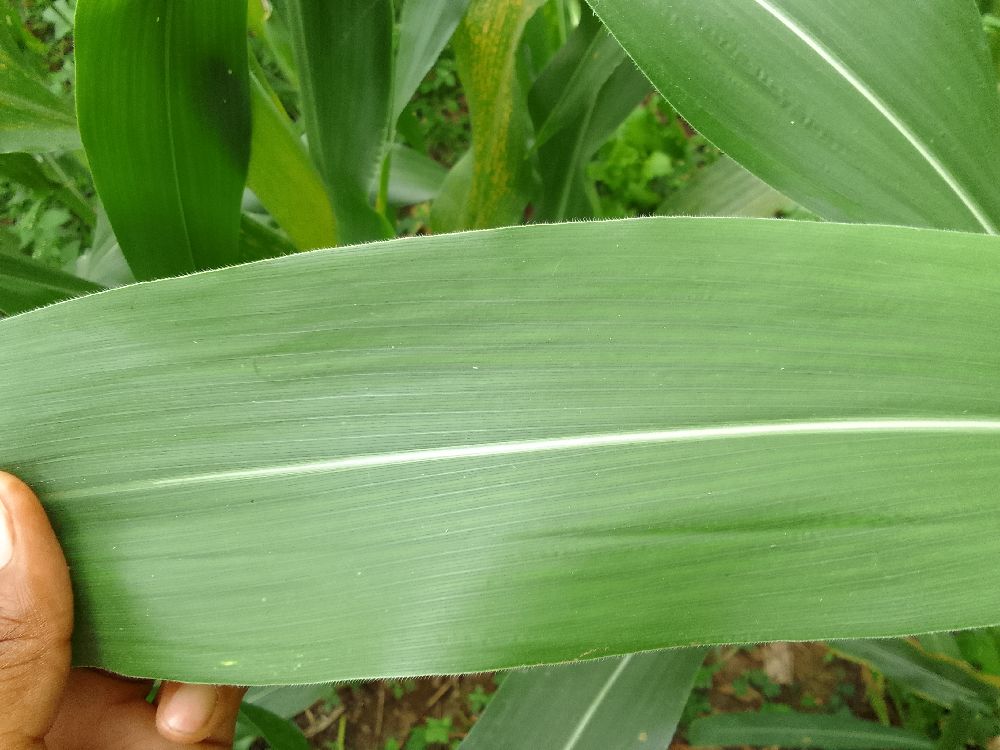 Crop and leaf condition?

maize, healthy
